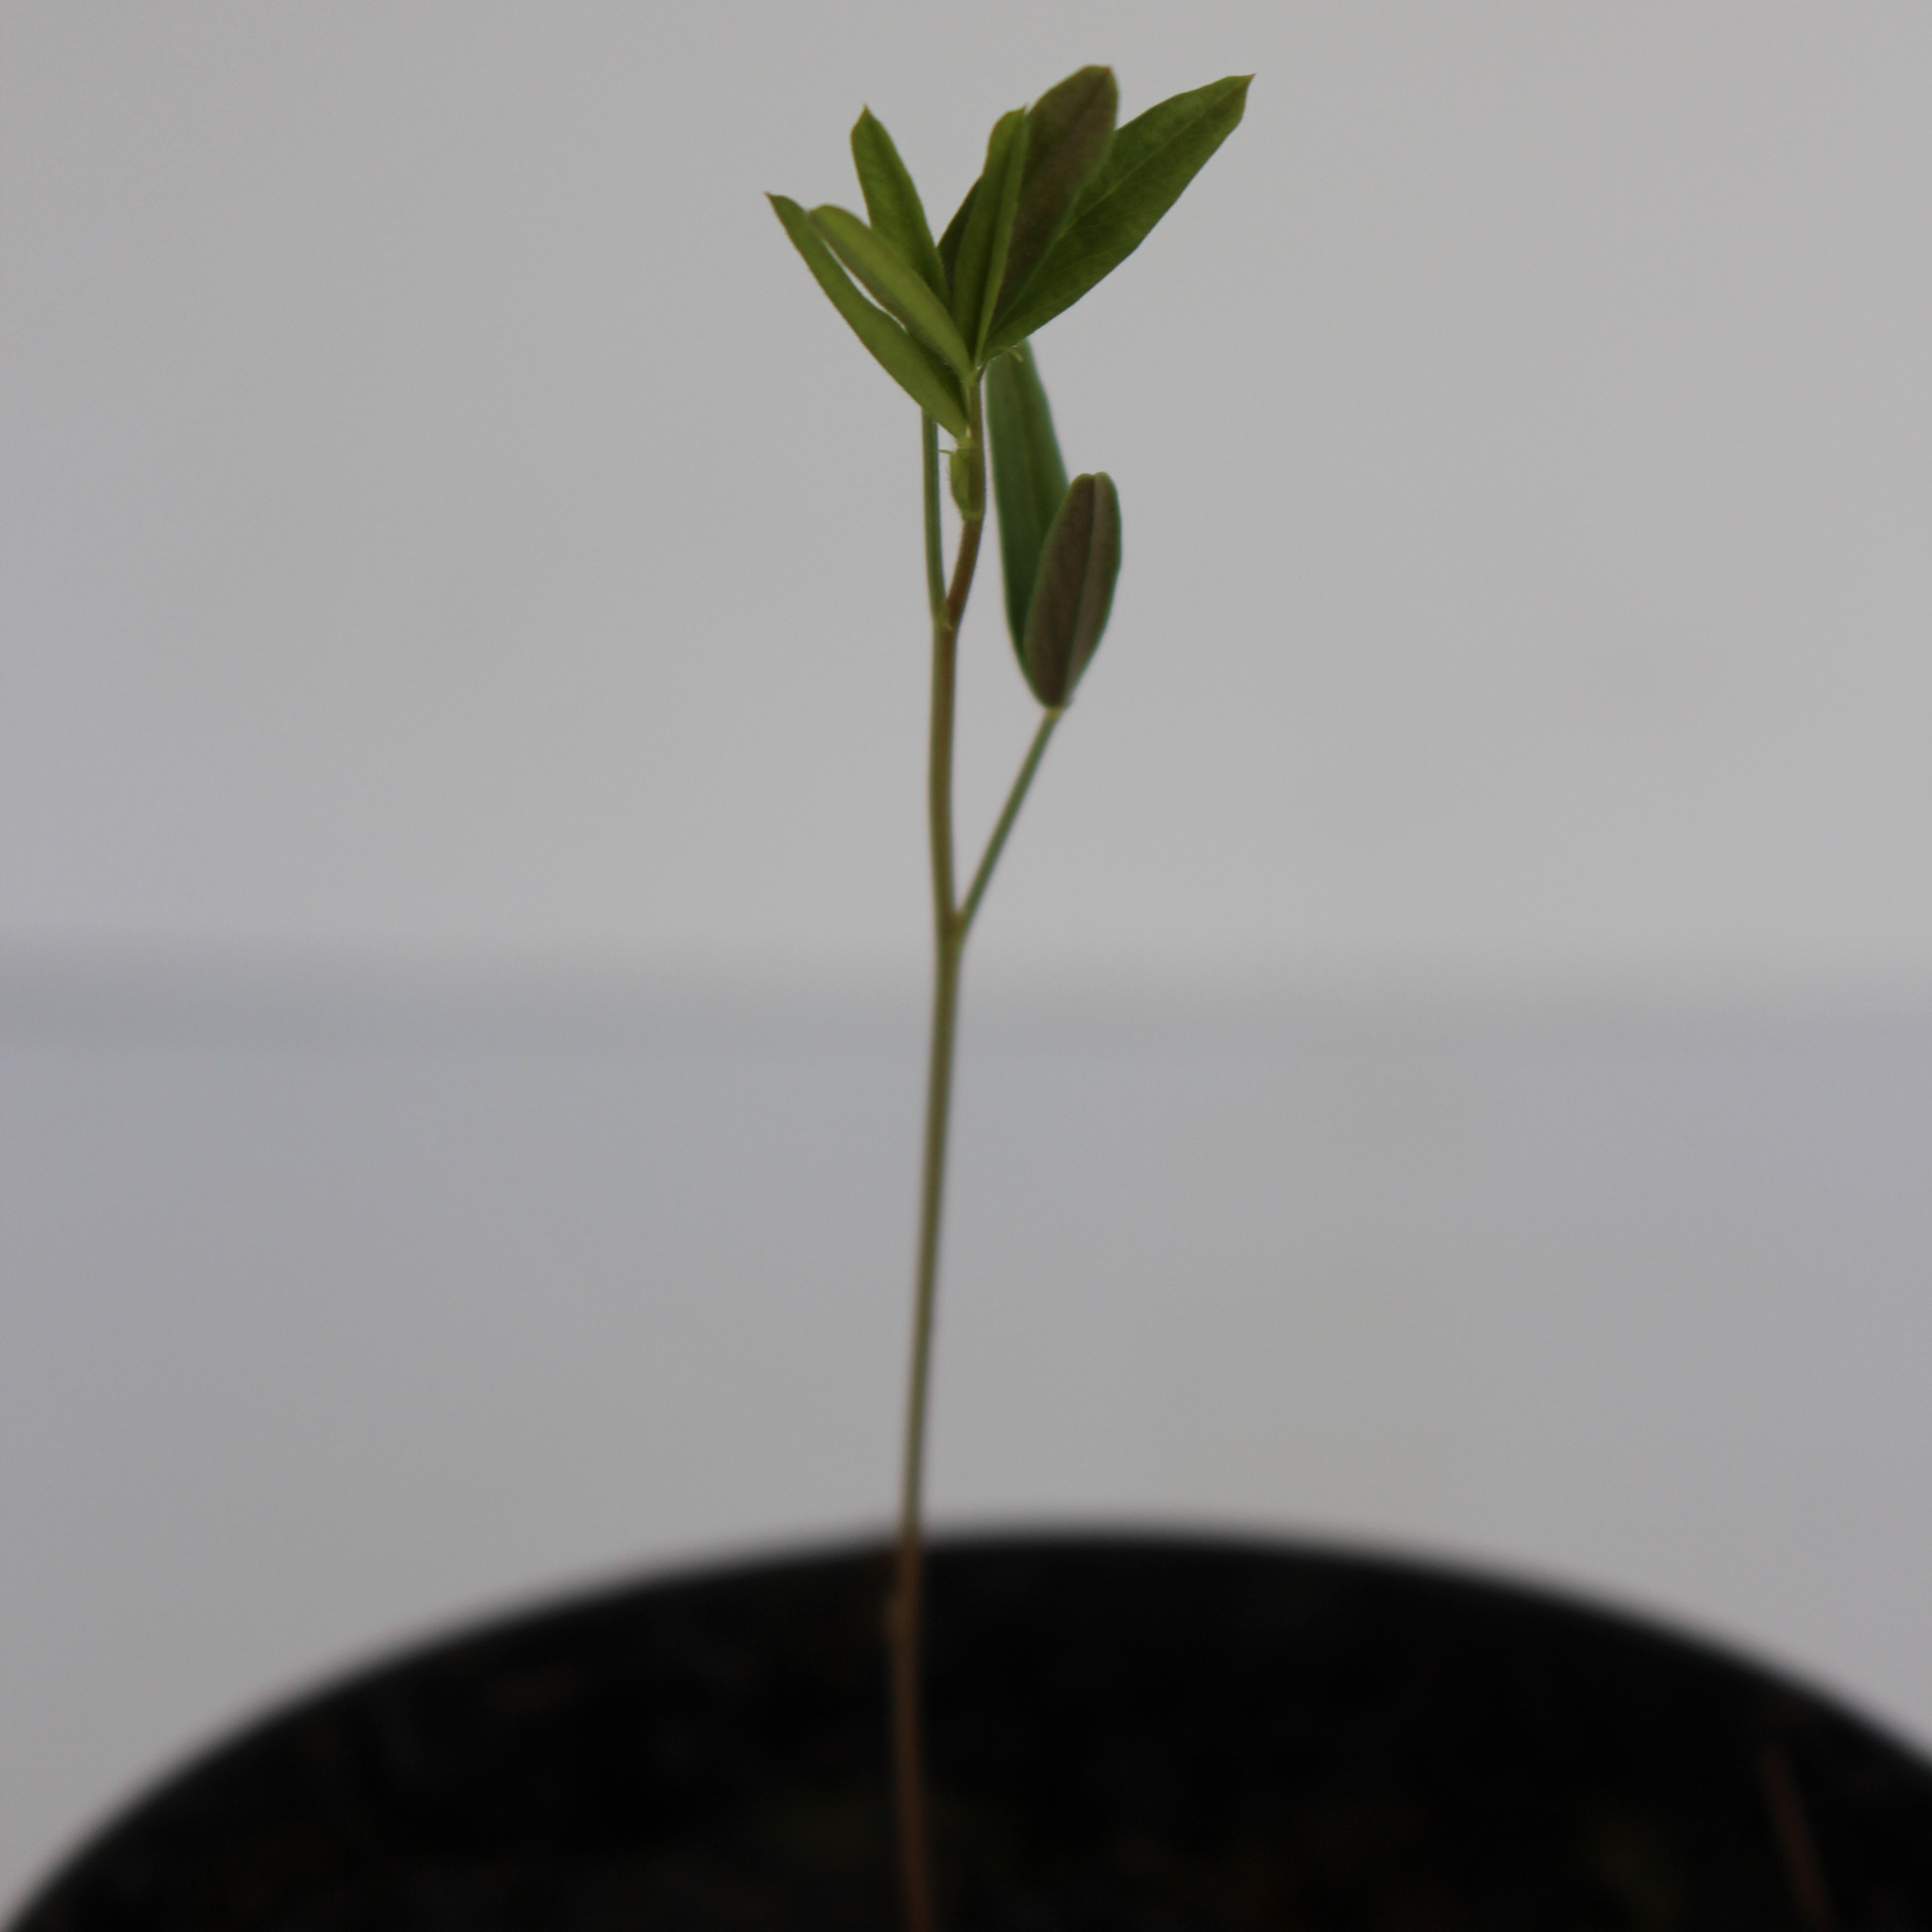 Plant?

Vicia sativa
